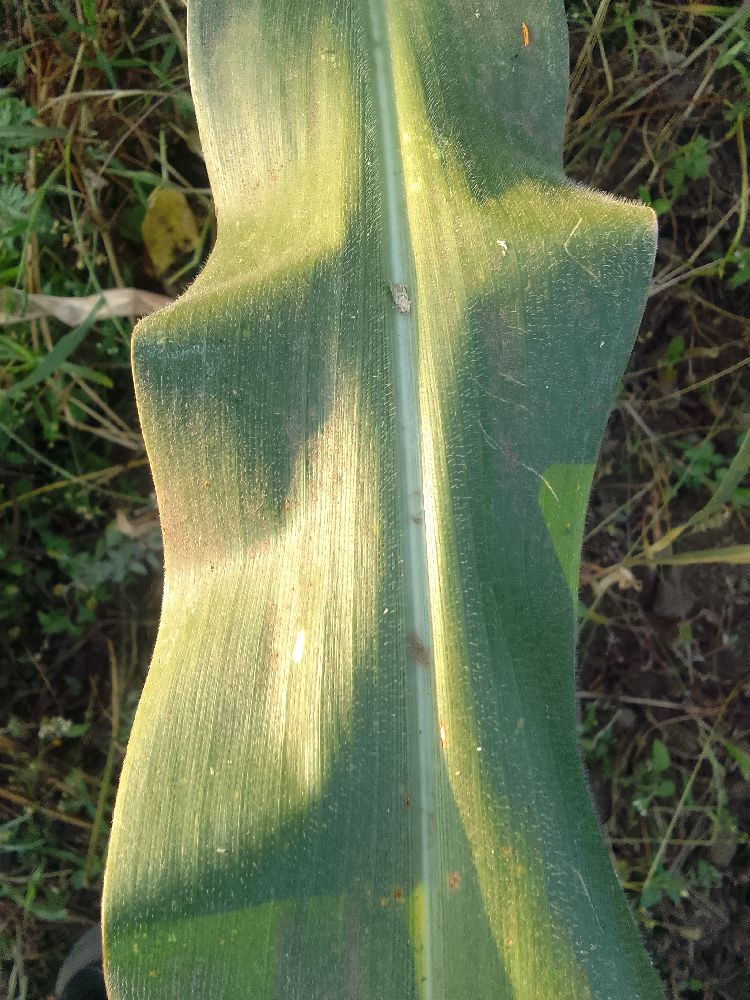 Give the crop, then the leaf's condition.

maize, healthy
